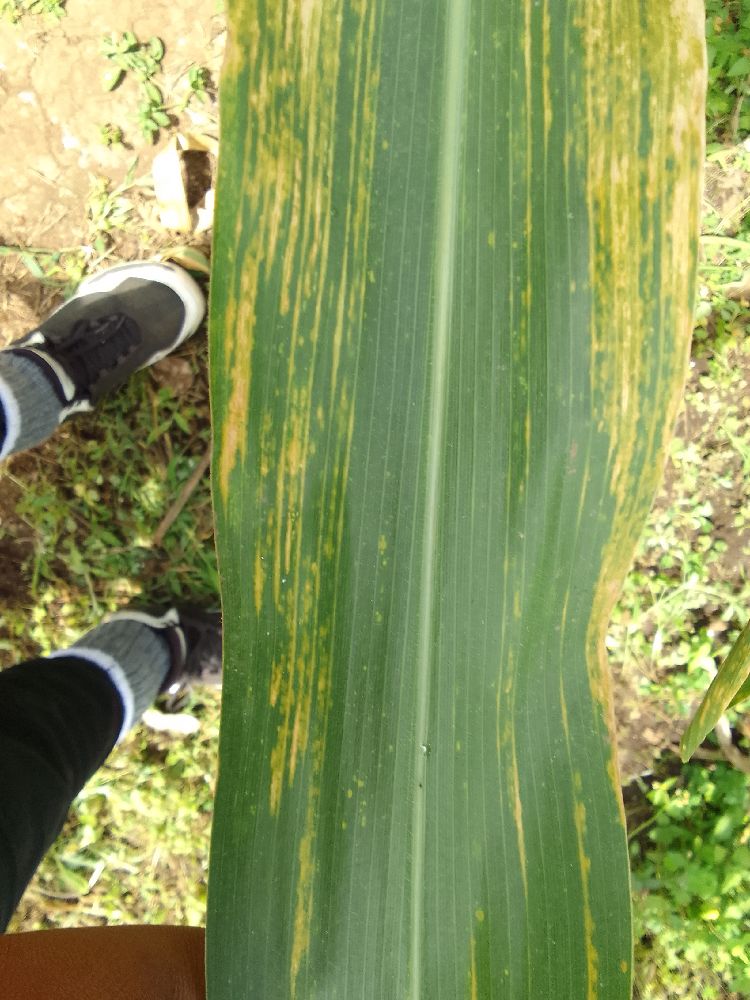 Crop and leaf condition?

maize, maize lethal necrosis
